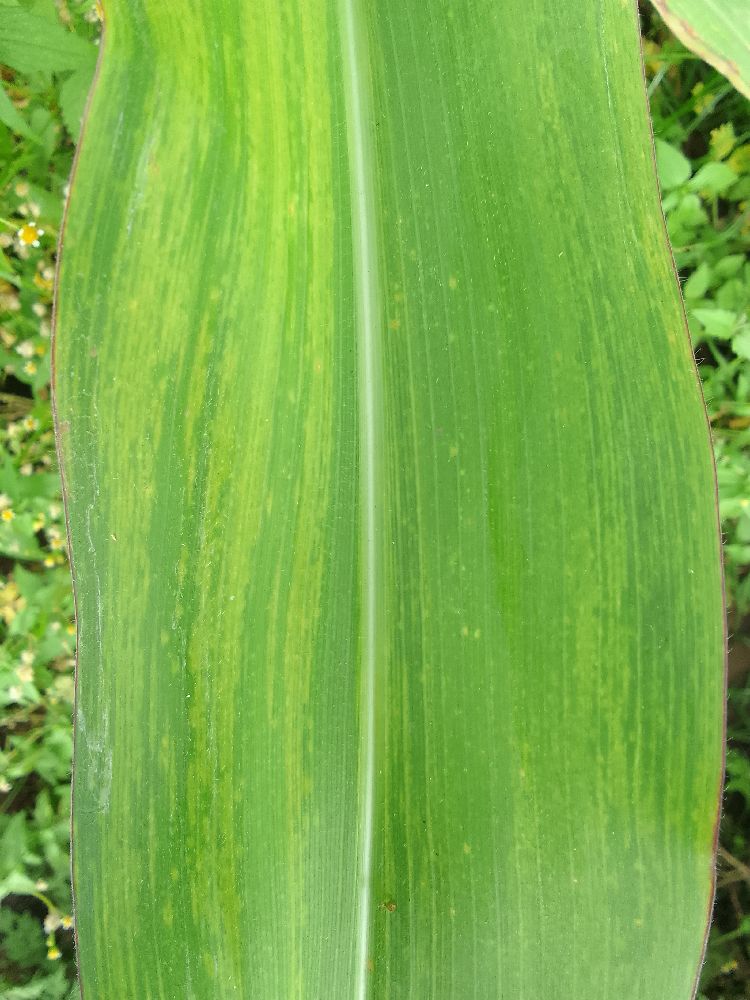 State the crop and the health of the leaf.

maize, maize lethal necrosis
